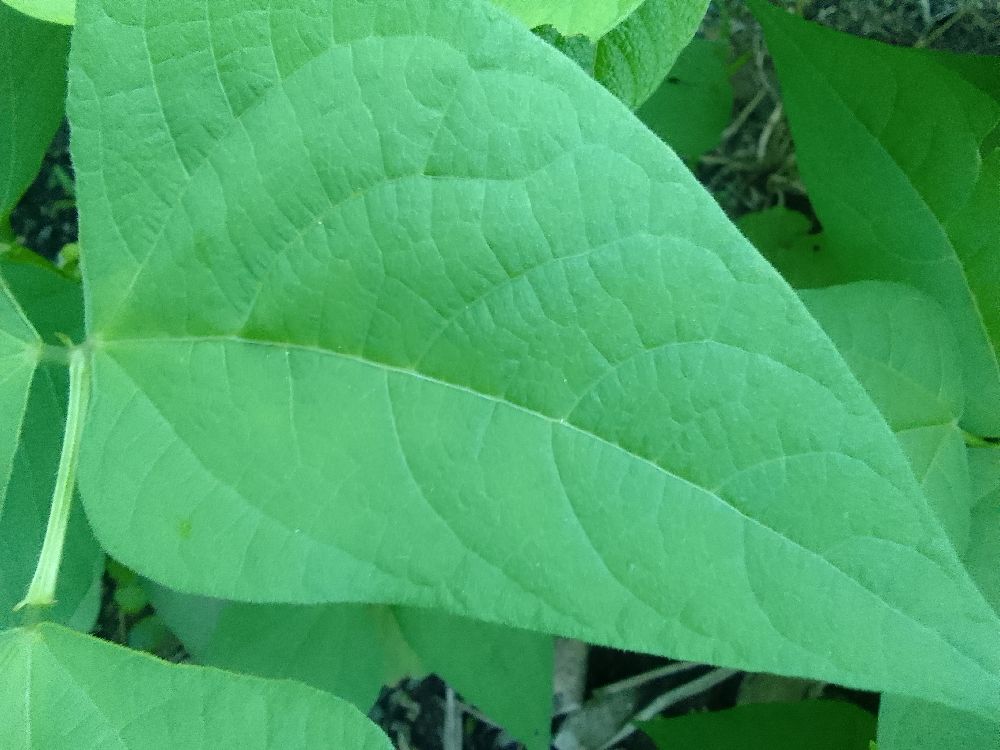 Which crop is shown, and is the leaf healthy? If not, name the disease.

common bean, healthy
